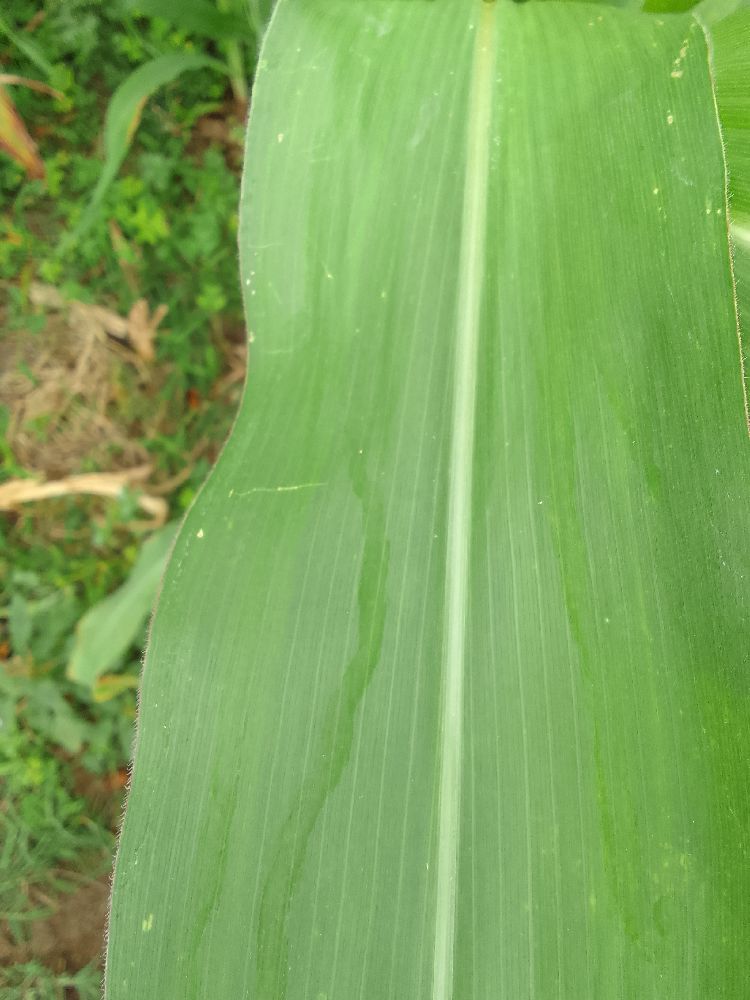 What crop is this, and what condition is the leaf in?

maize, healthy
